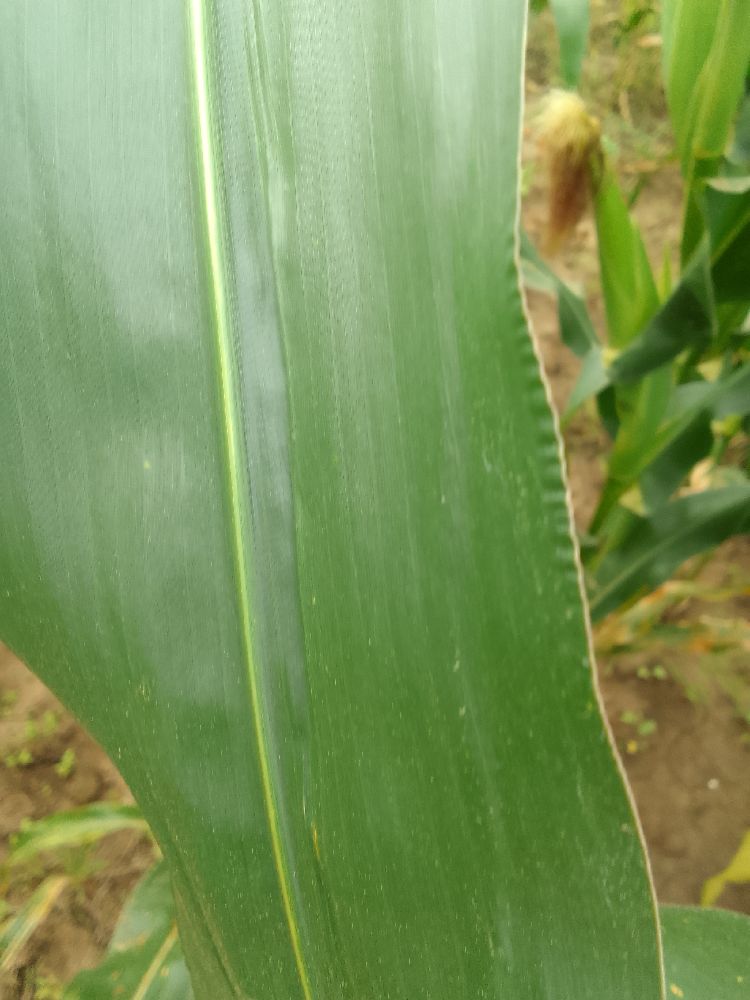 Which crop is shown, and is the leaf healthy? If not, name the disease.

maize, healthy
